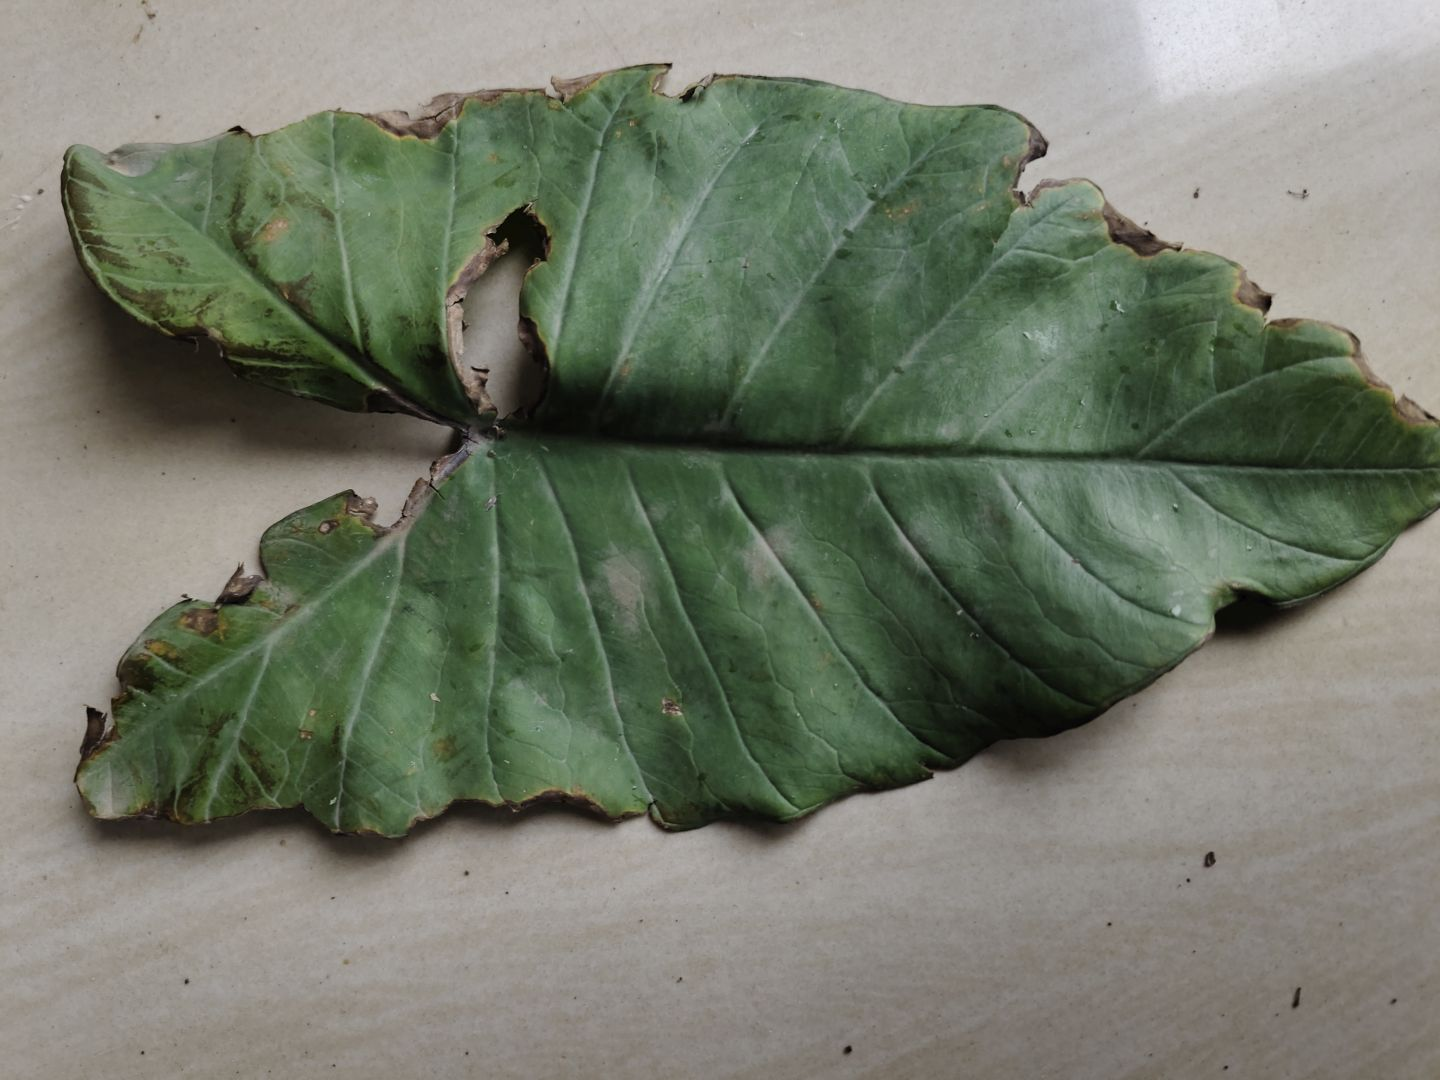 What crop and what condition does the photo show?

taro, leaf blight
